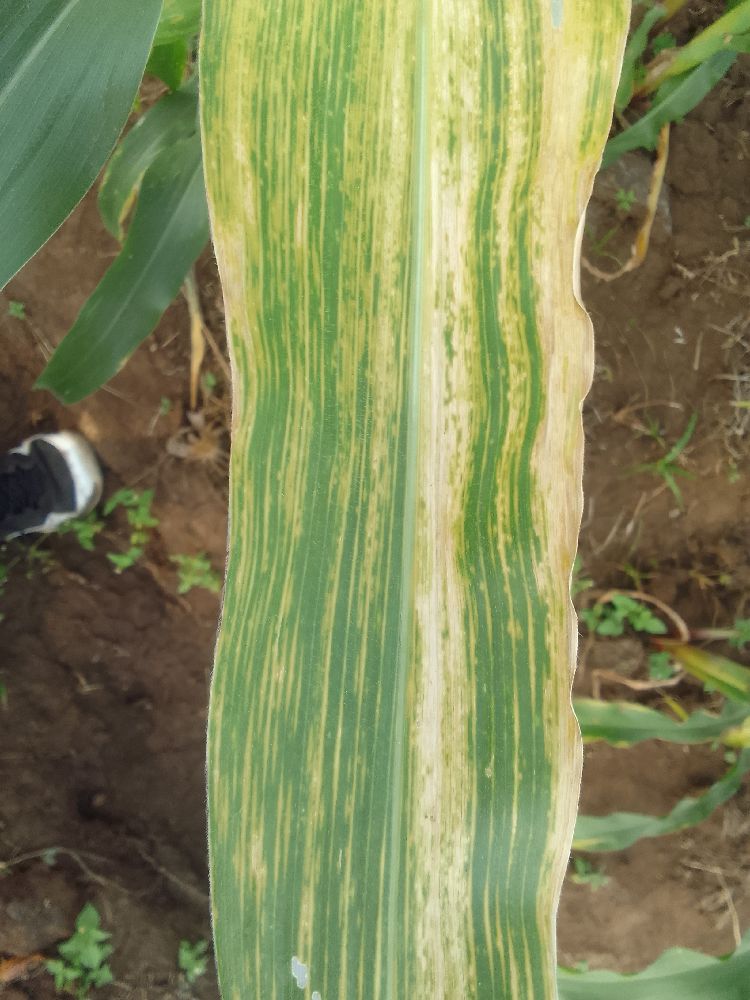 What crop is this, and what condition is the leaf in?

maize, maize lethal necrosis
